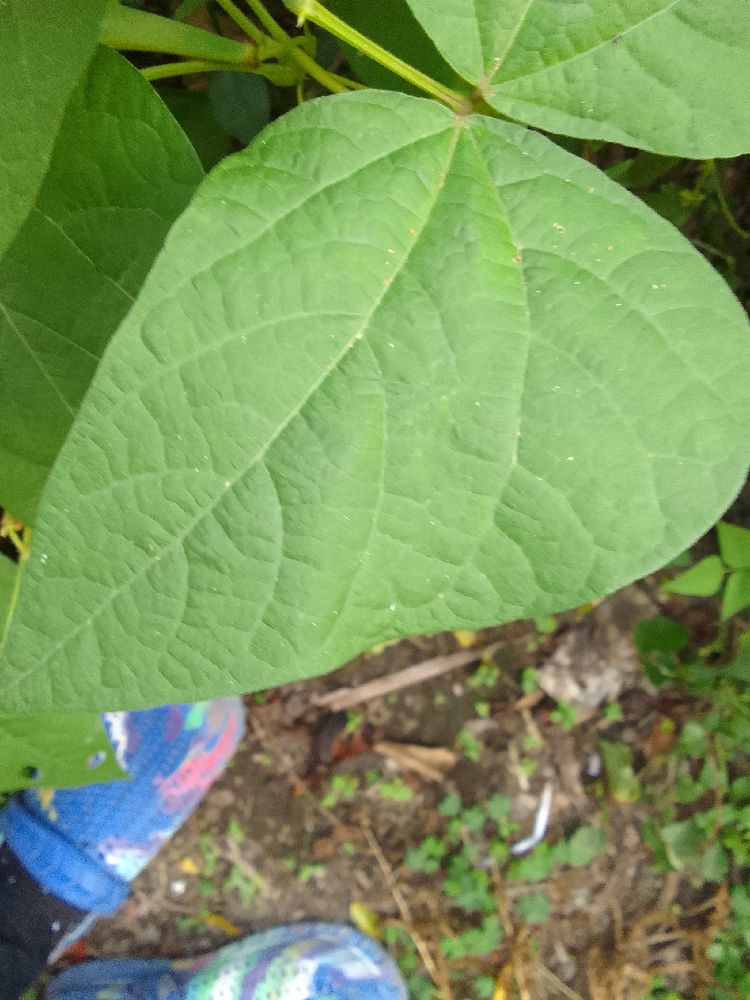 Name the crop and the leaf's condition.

common bean, healthy
